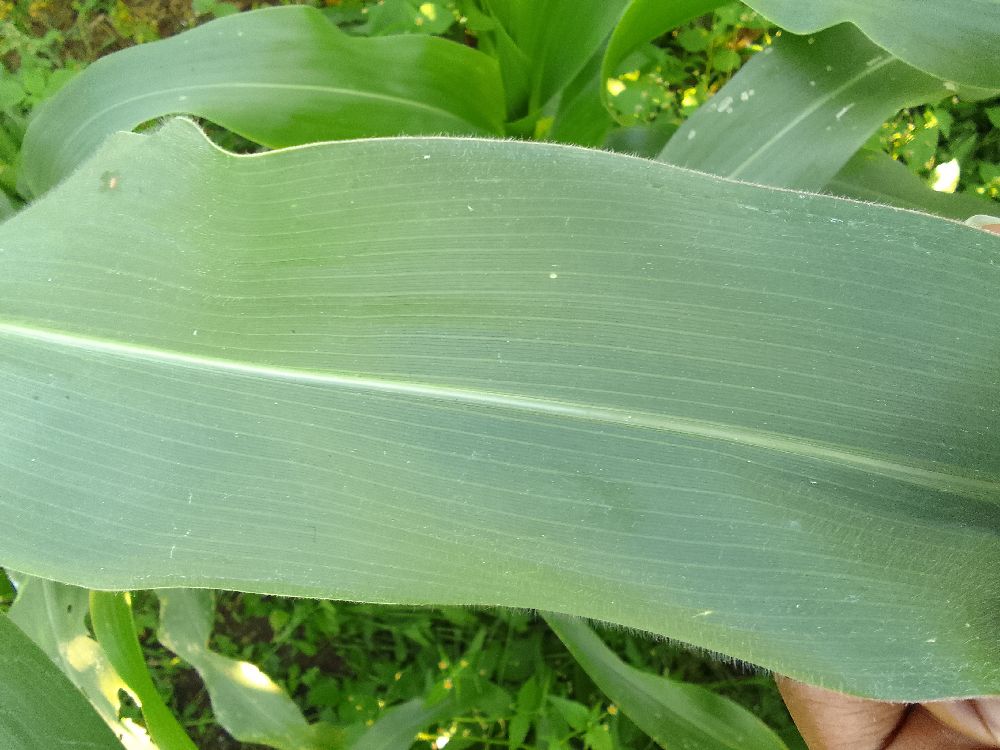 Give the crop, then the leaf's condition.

maize, healthy
